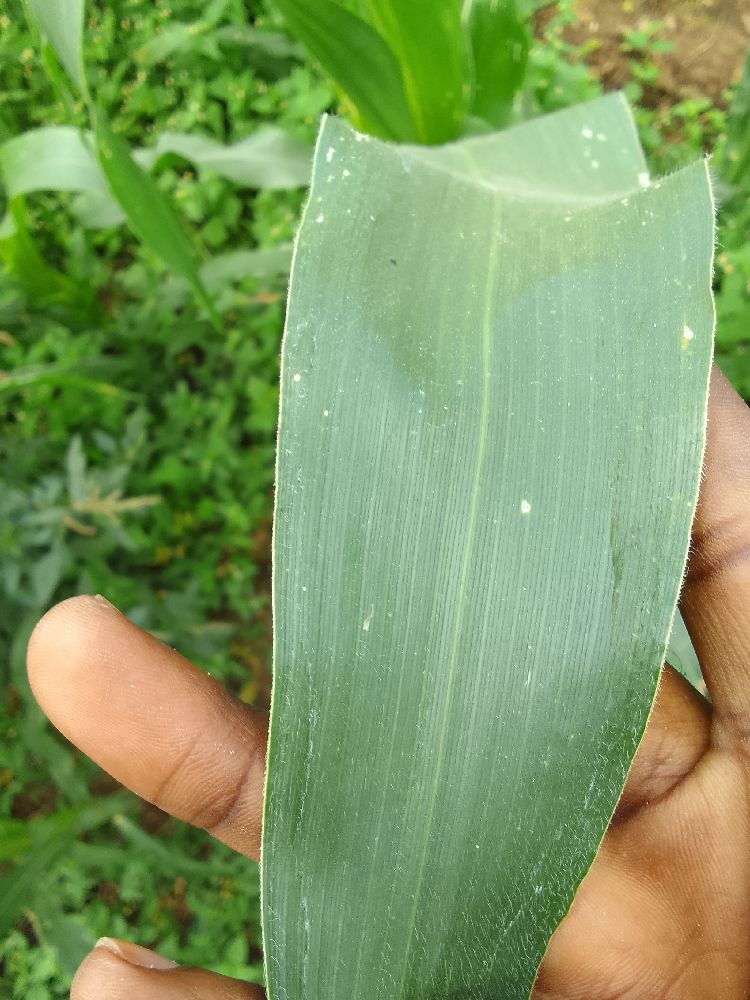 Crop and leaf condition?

maize, healthy
